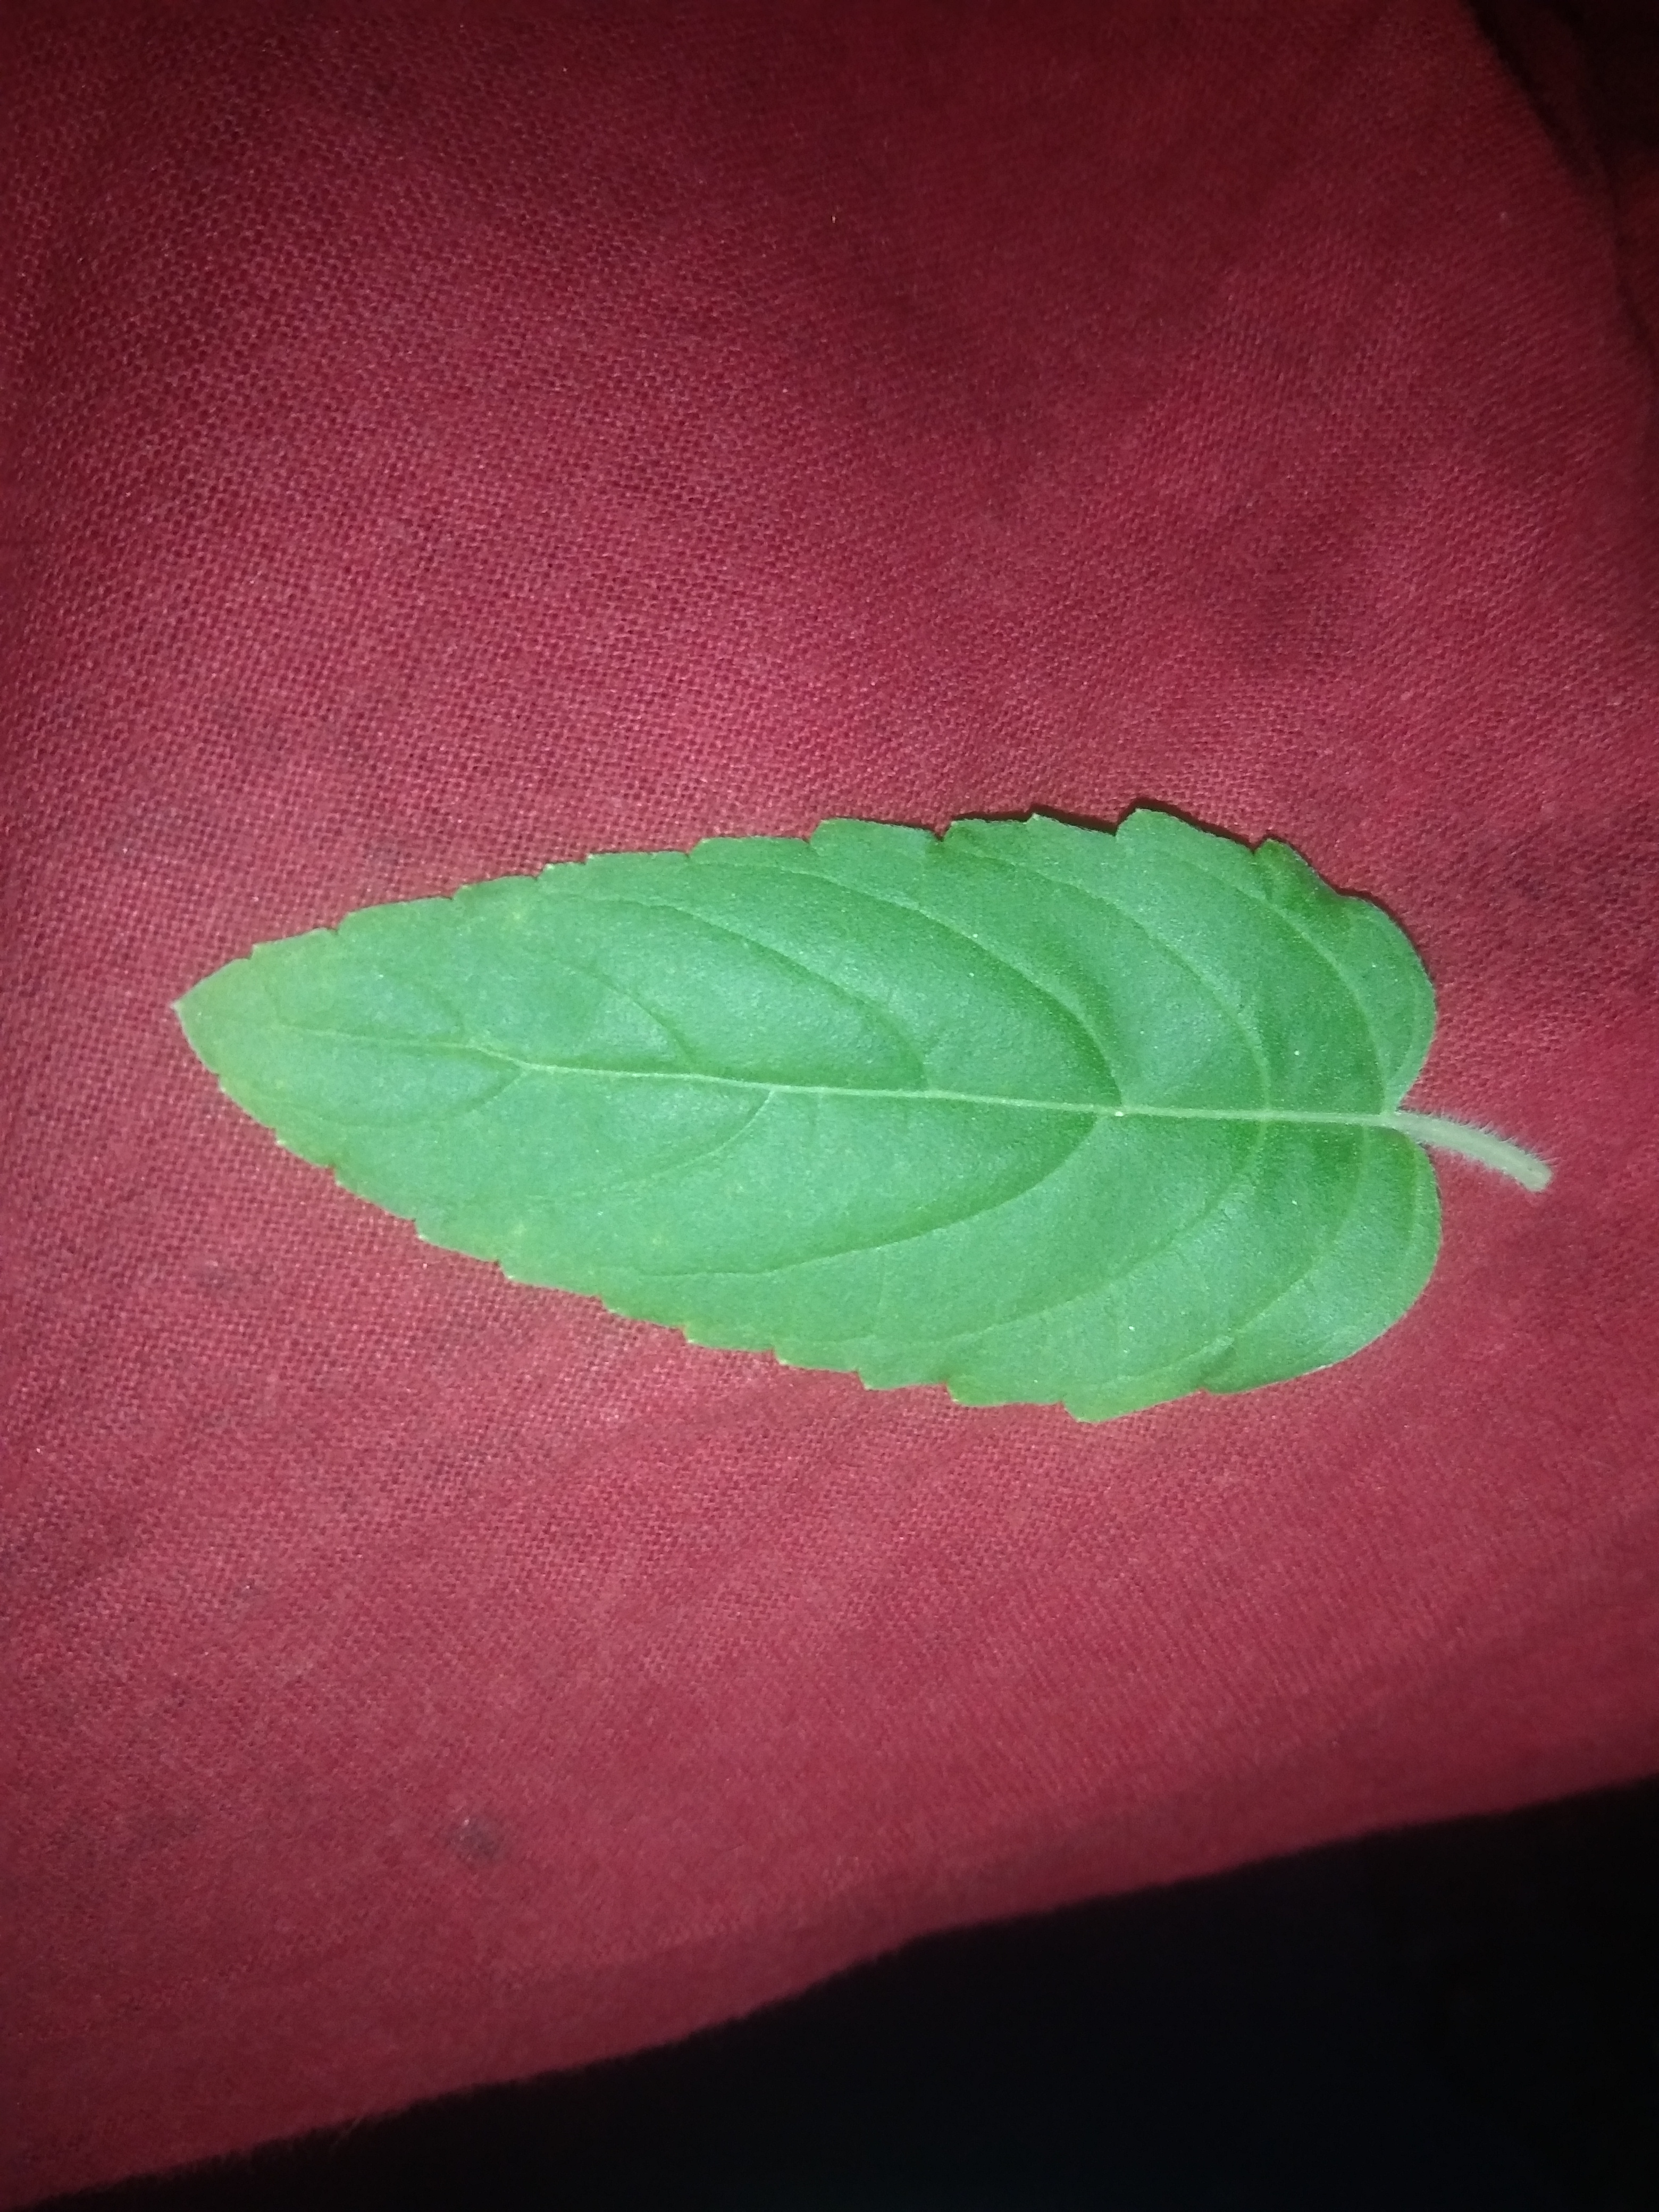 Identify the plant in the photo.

tulshi
